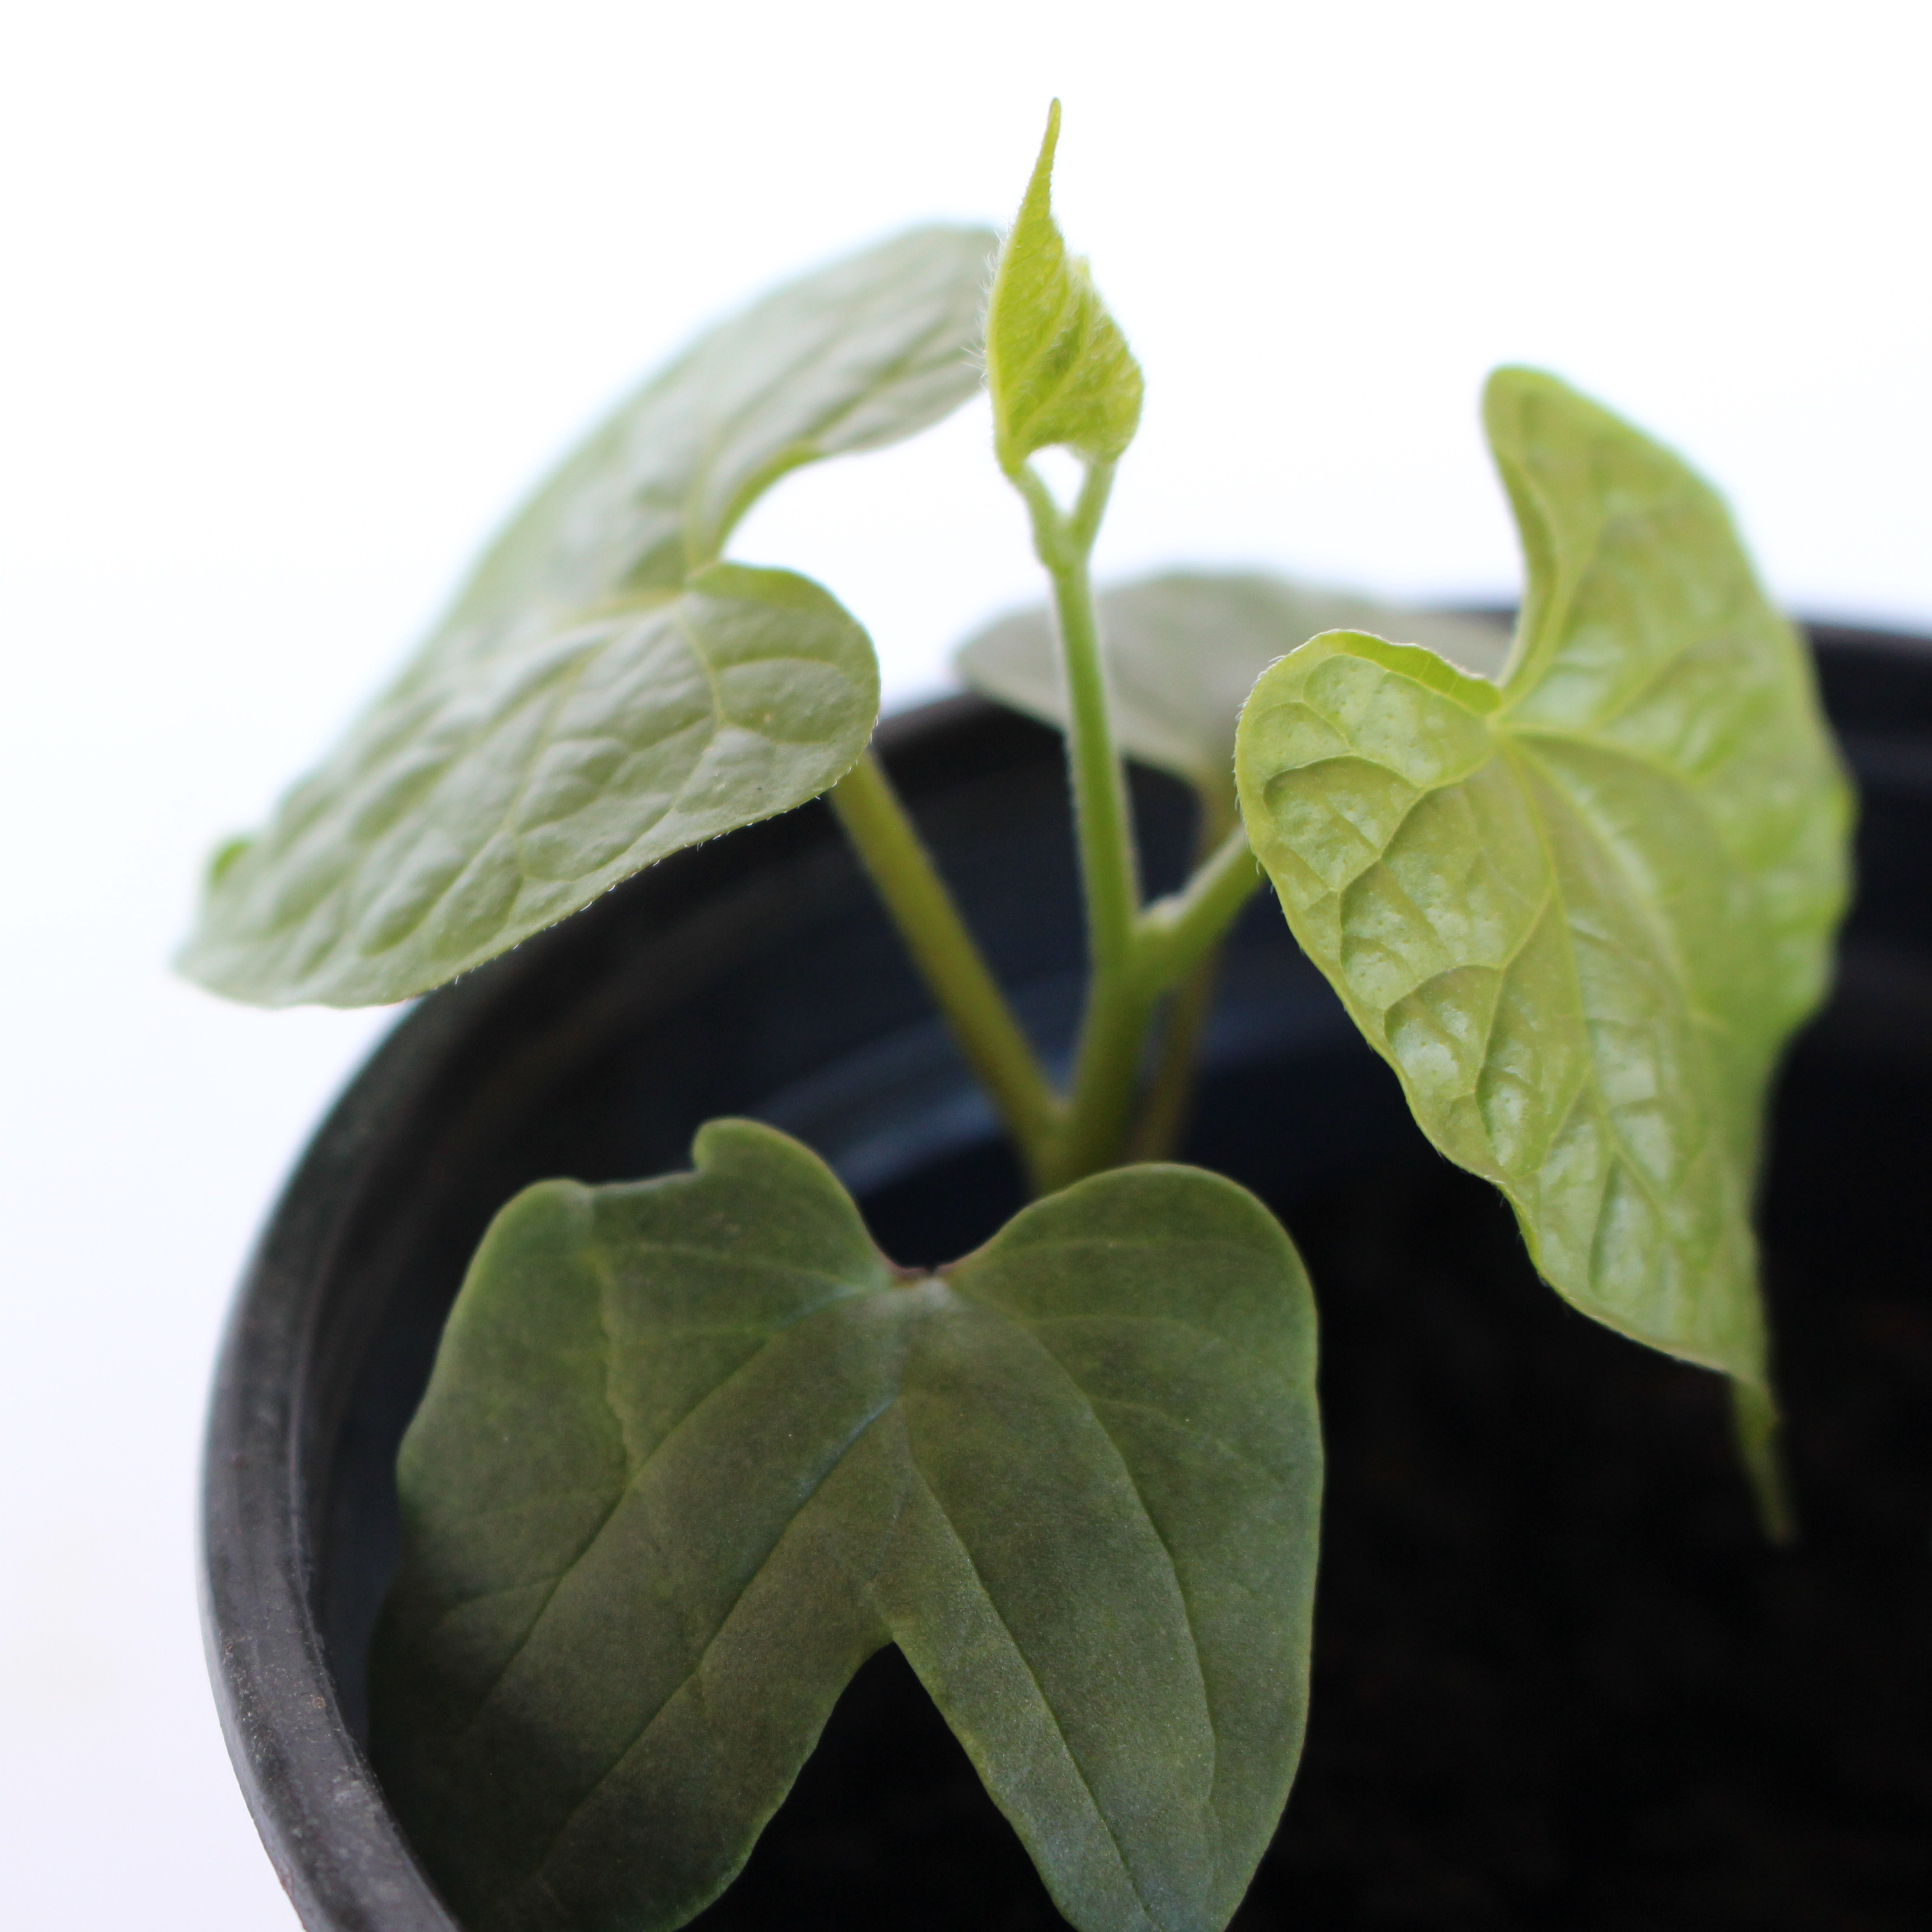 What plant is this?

Convolvulus arvensis
